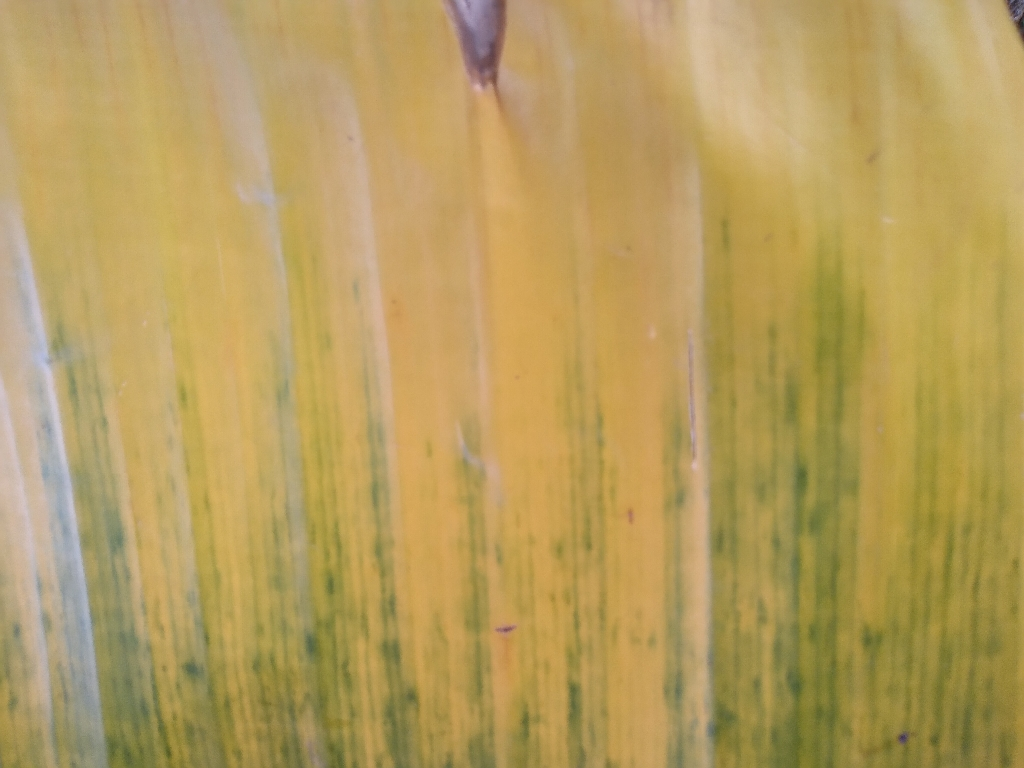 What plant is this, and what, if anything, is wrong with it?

banana, fusarium wilt race 1
